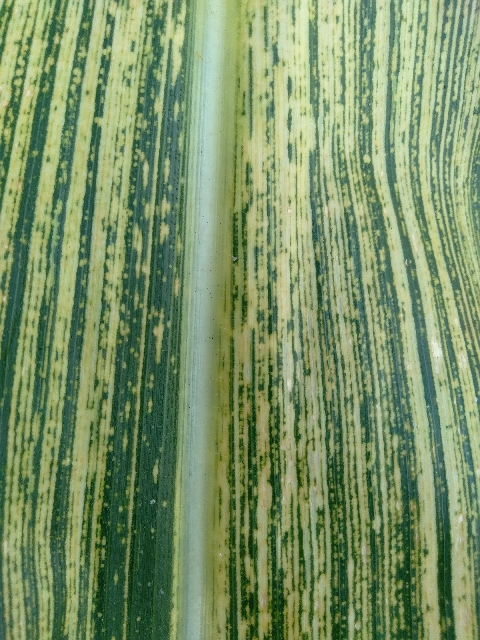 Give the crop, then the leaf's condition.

maize, maize streak virus
